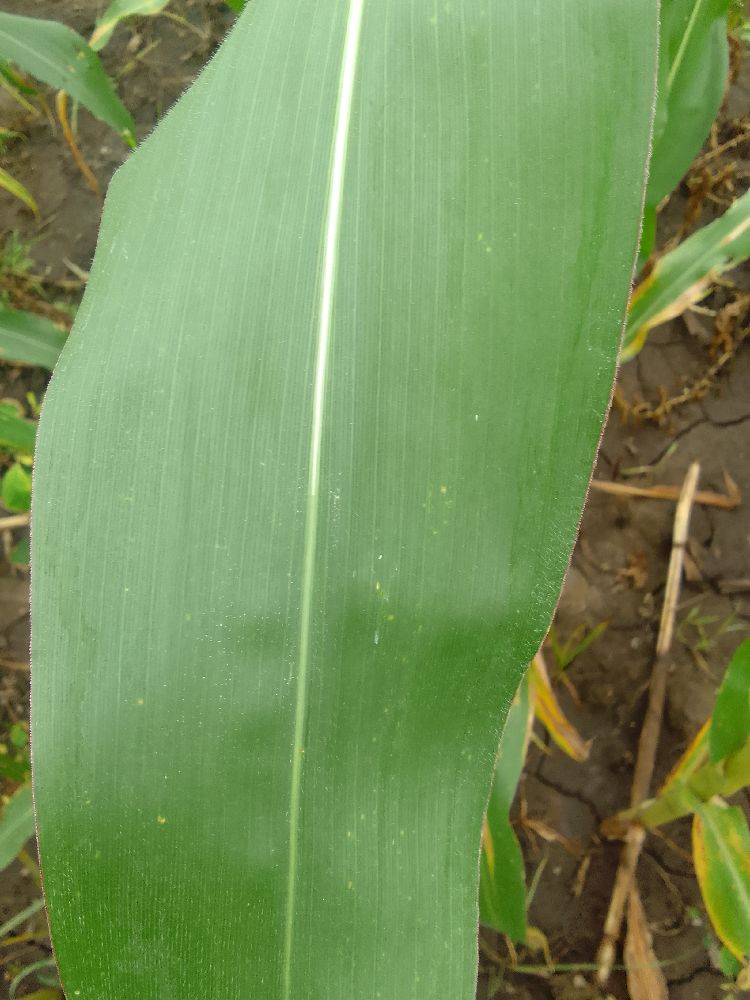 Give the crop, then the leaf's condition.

maize, healthy
